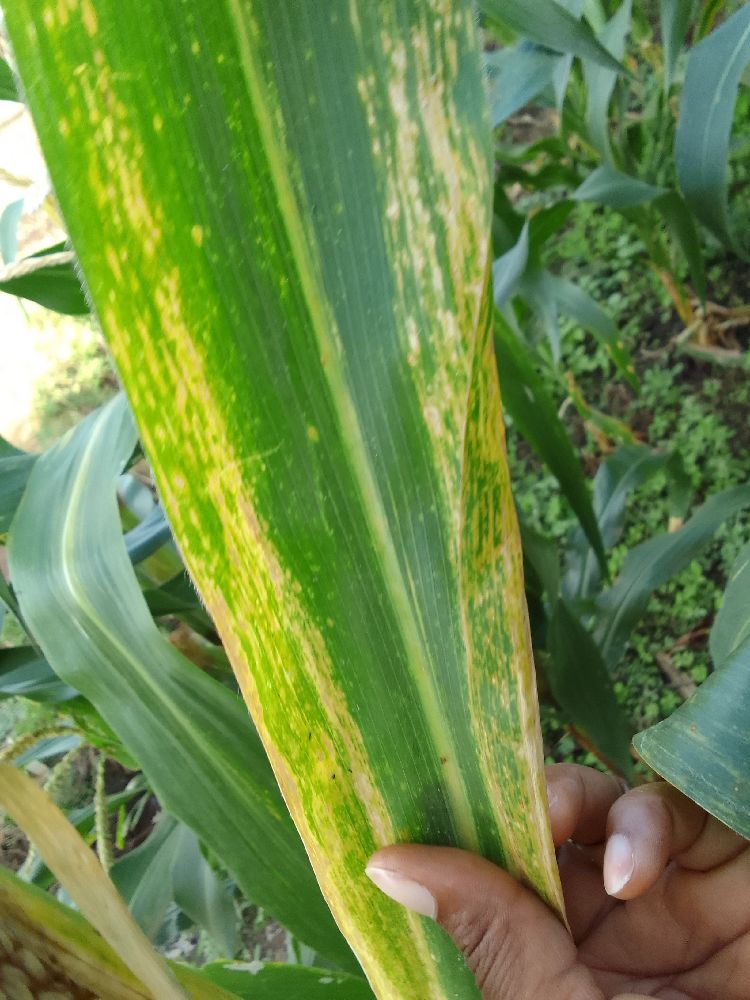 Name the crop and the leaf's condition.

maize, maize lethal necrosis
